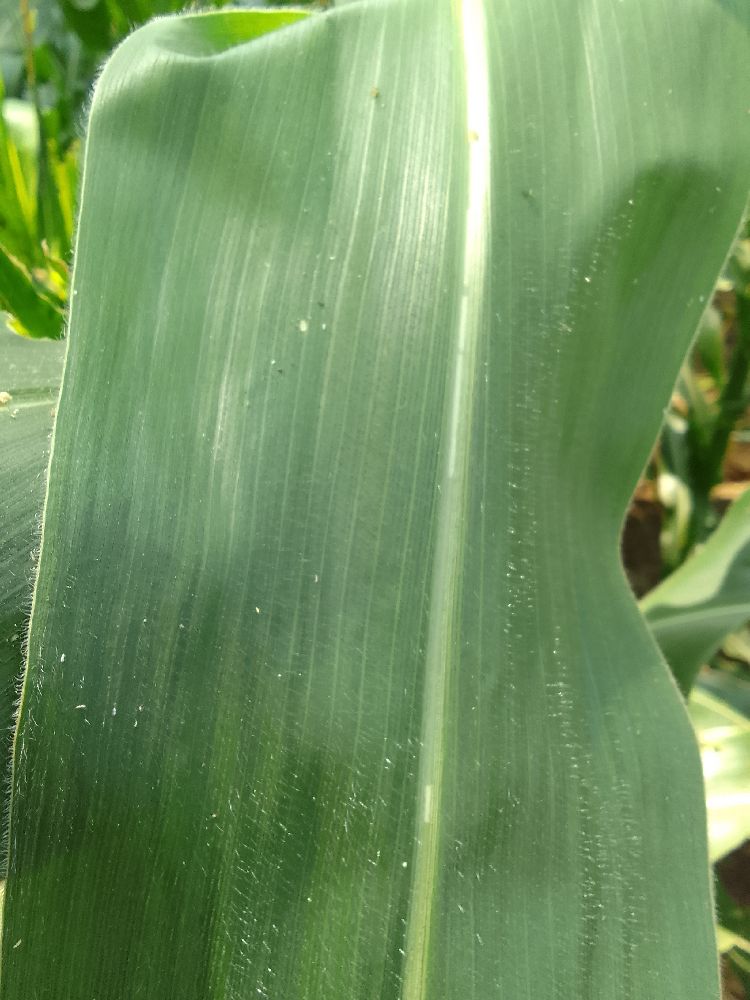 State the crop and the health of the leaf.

maize, healthy
